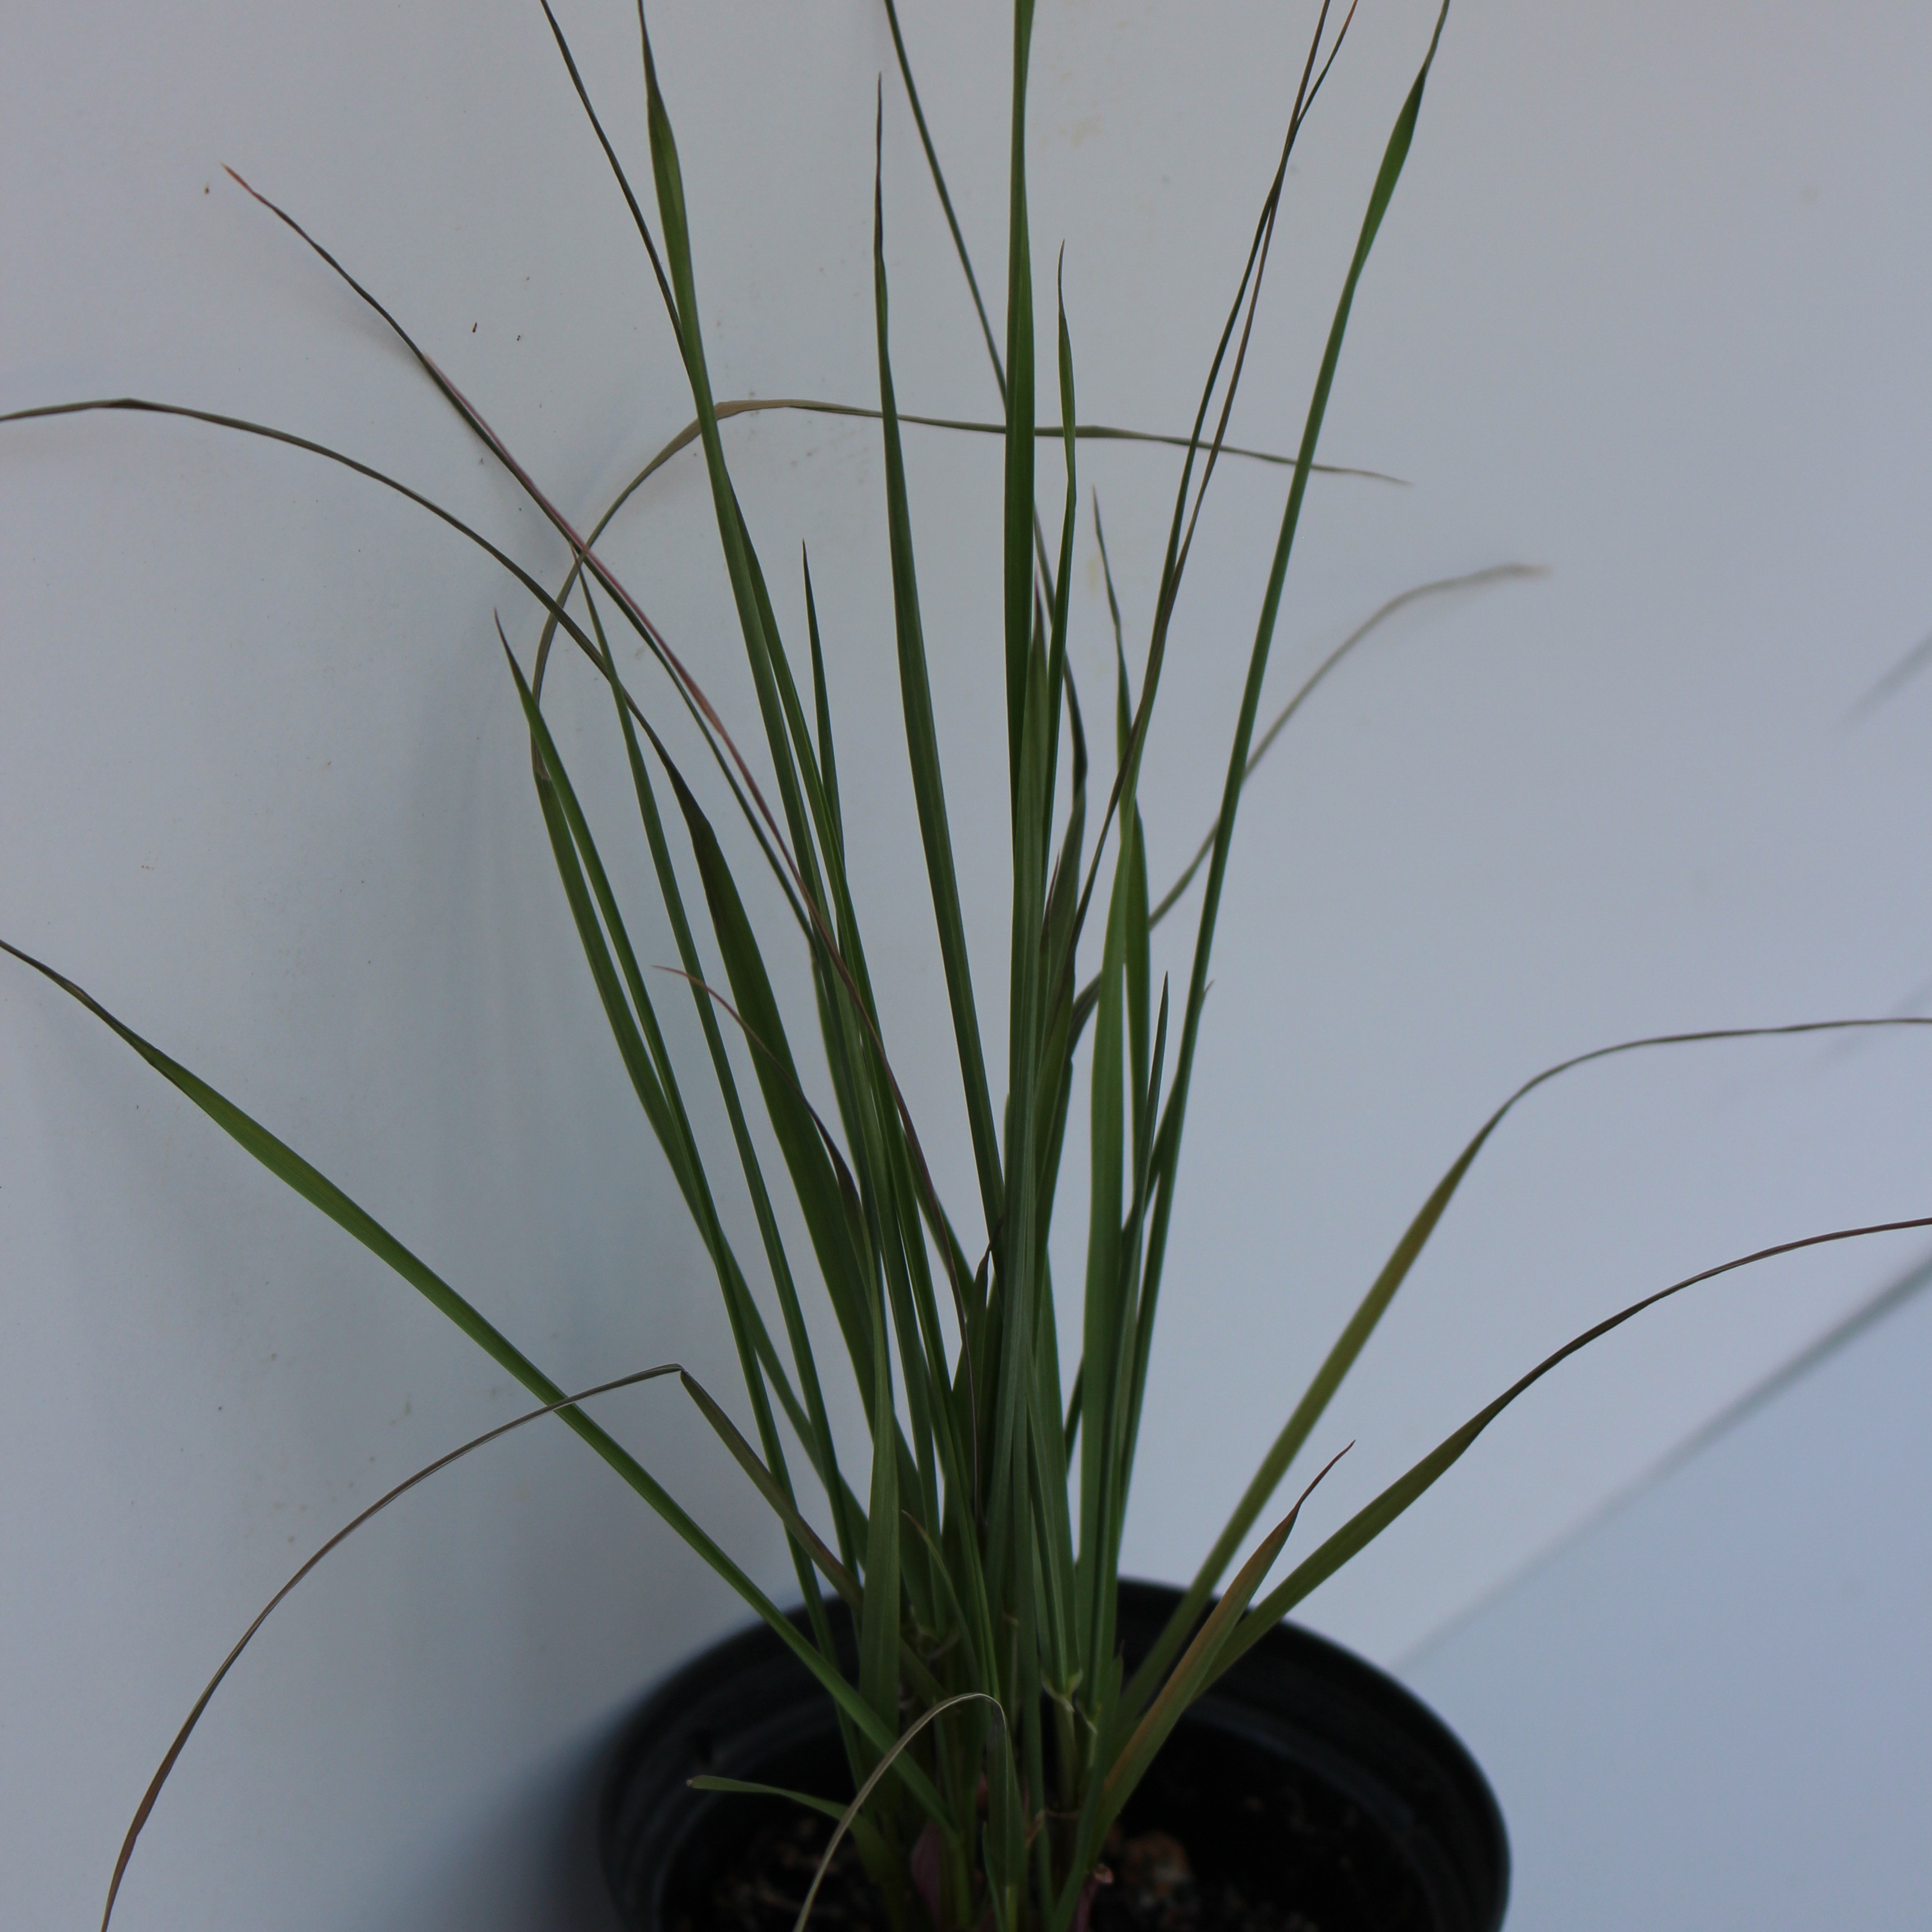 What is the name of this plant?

Lolium multiflorum
